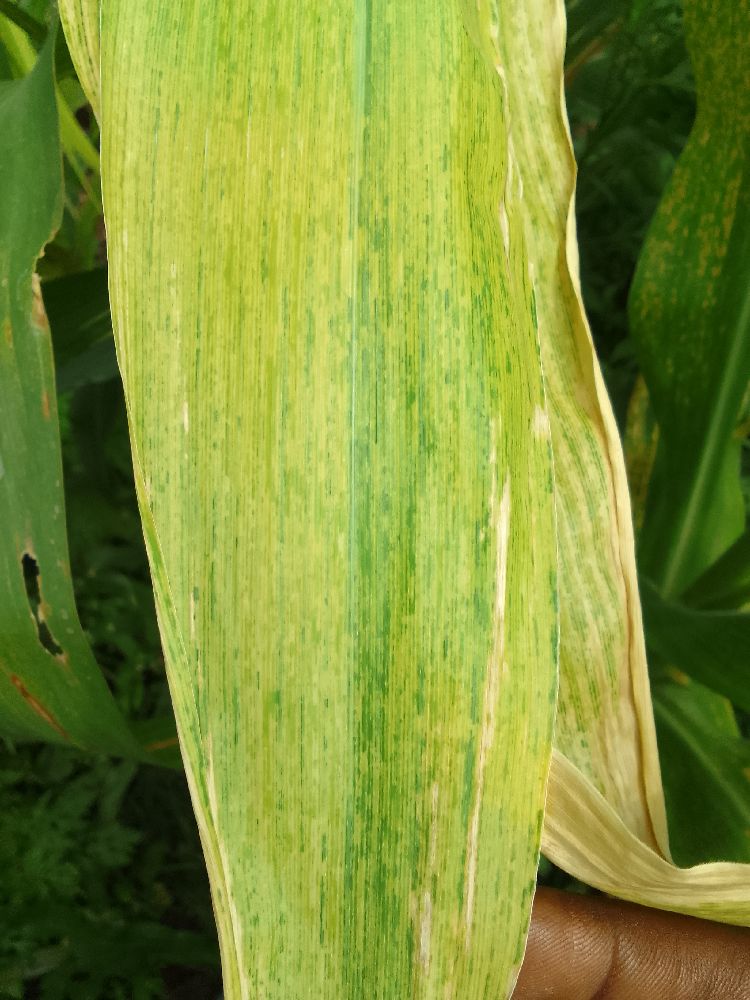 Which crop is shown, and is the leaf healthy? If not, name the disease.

maize, maize lethal necrosis
